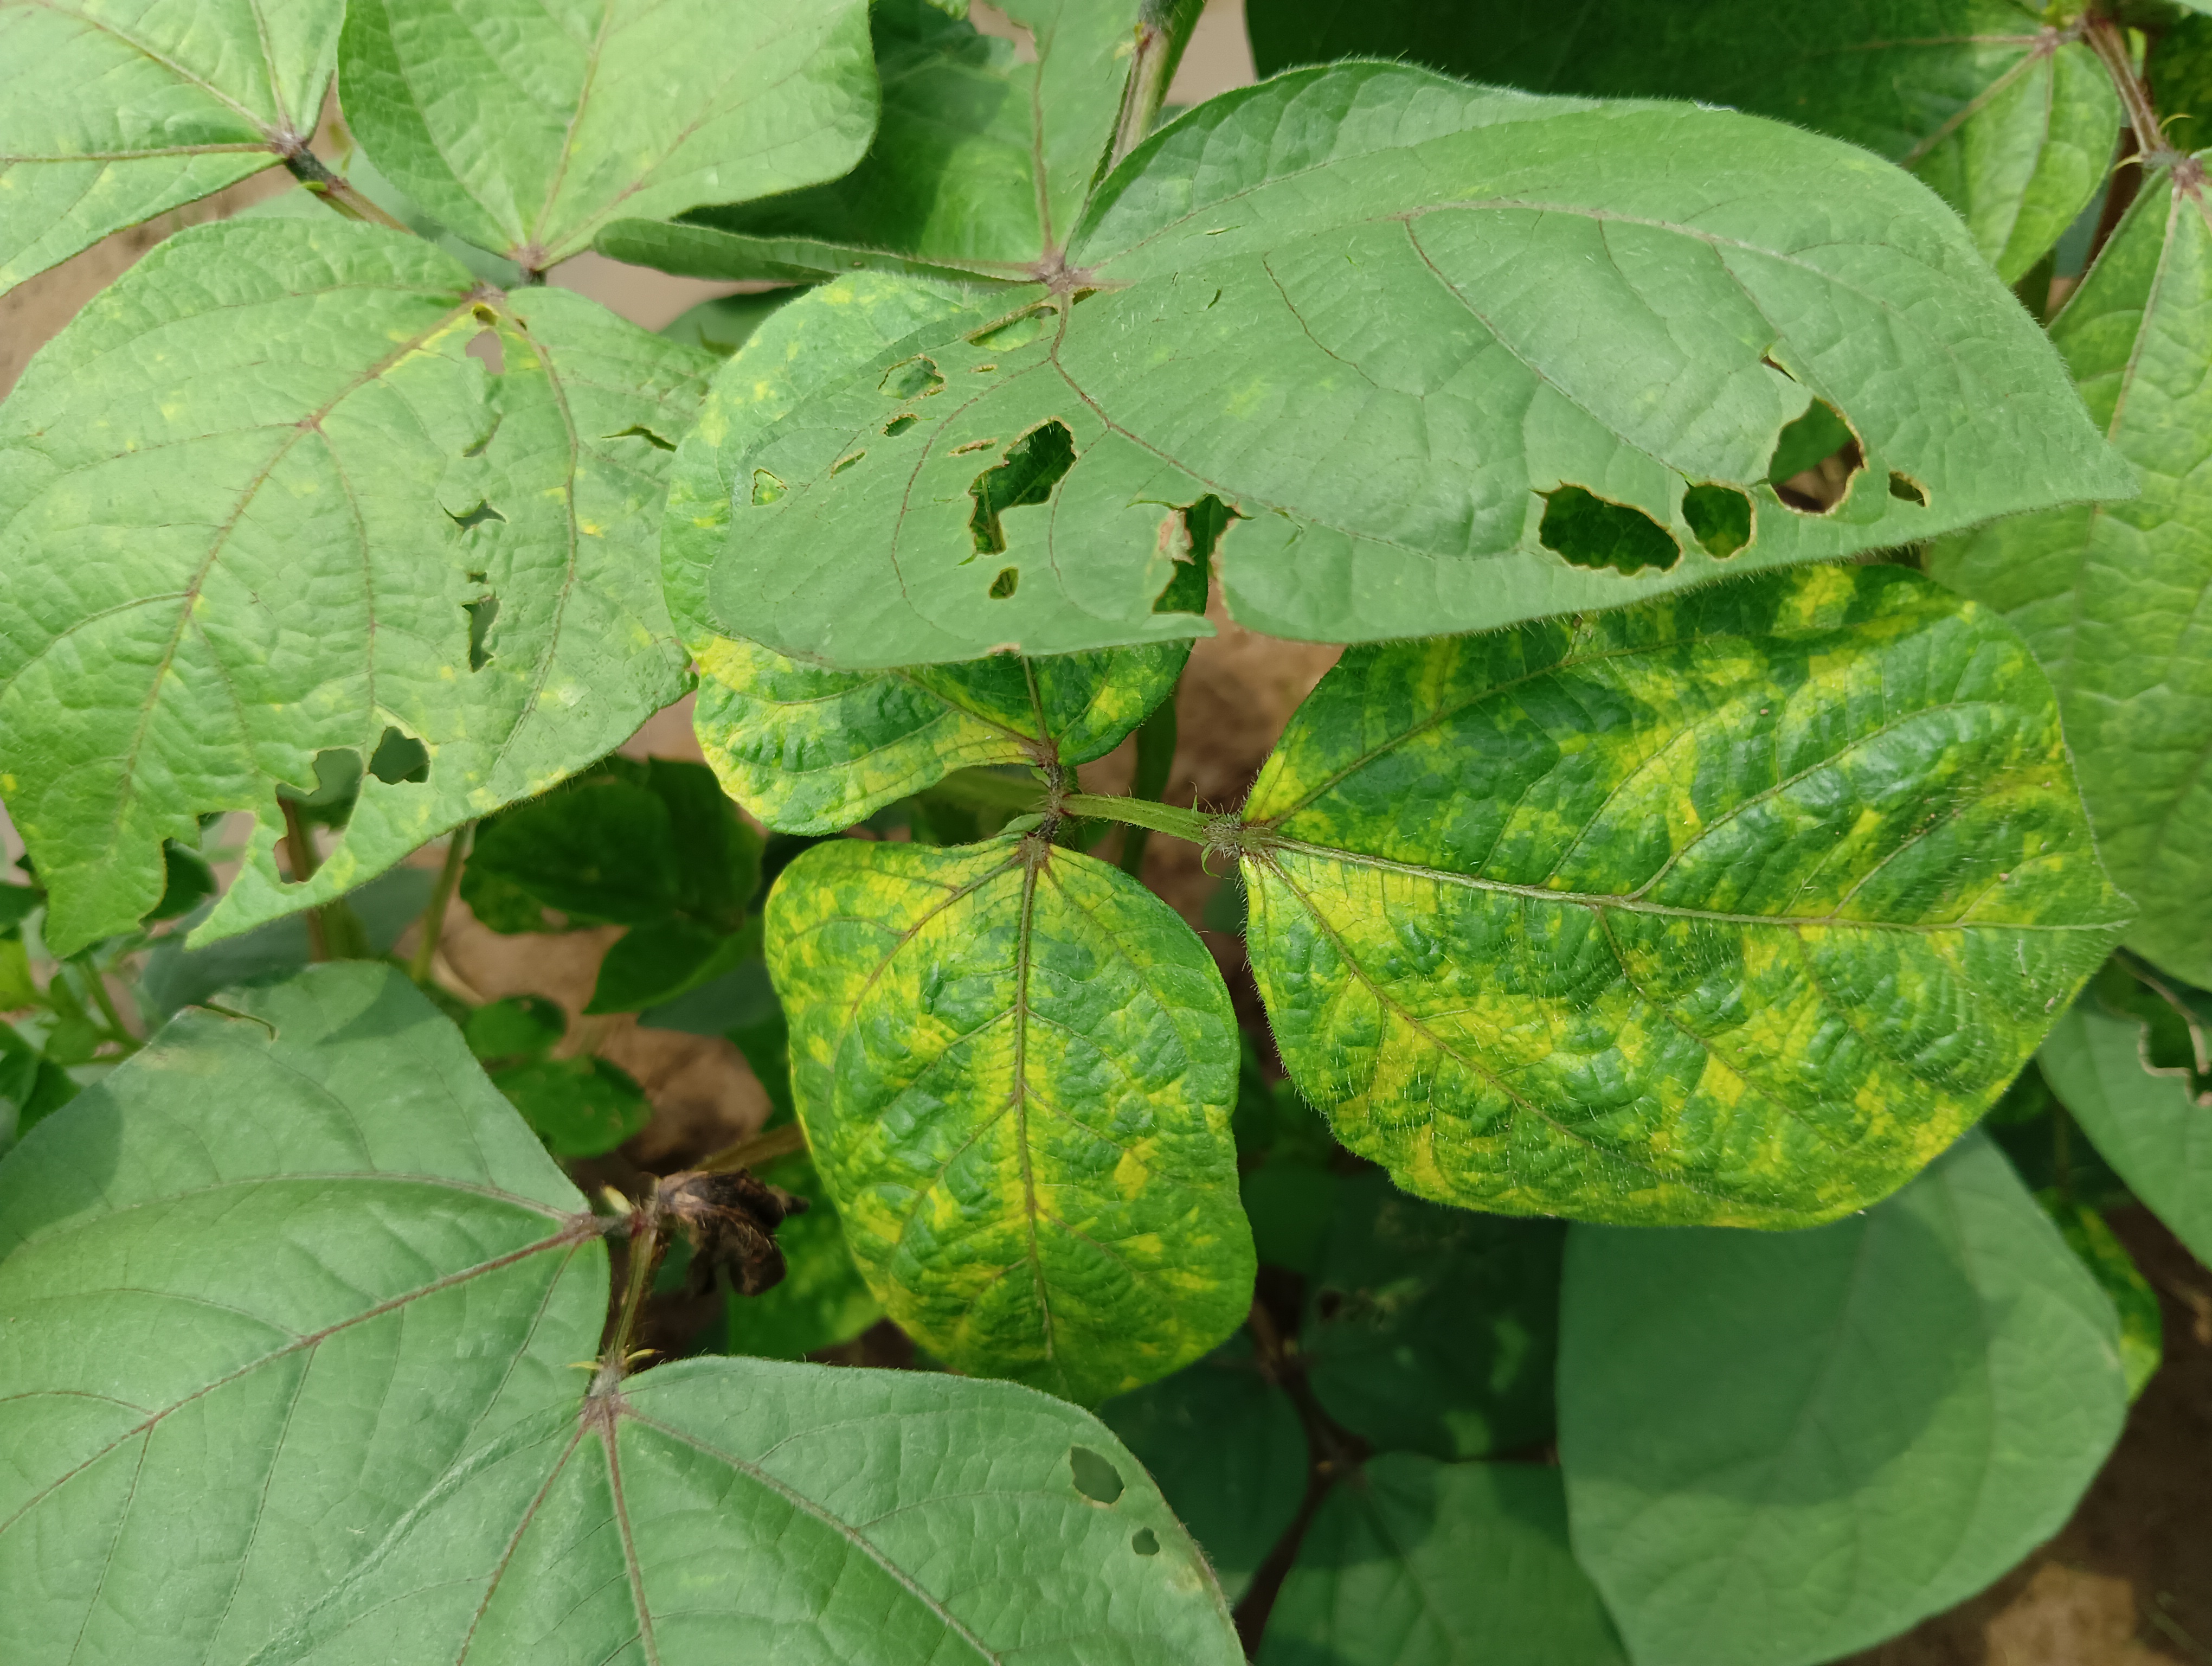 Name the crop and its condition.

mungbean, yellow mosaic
